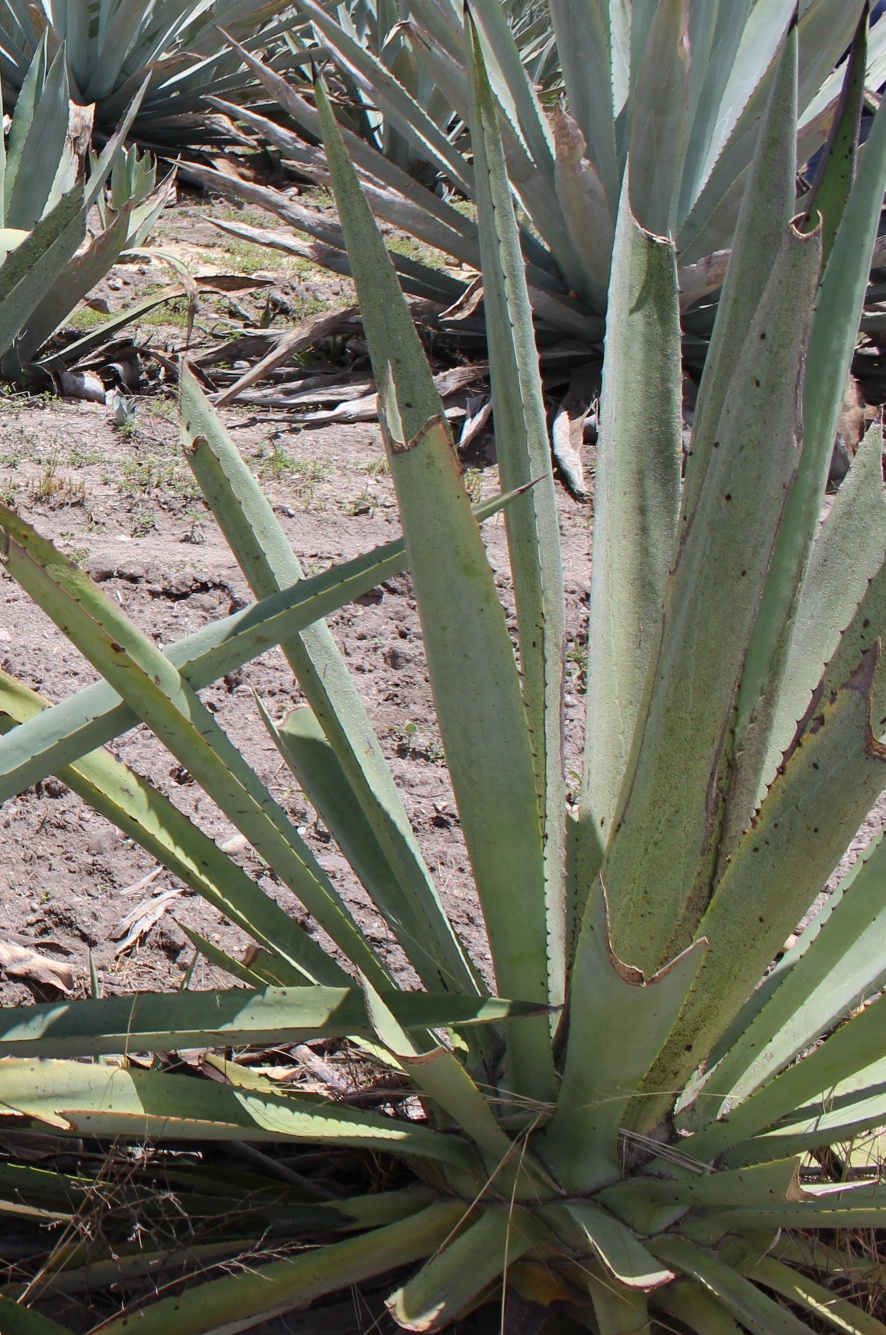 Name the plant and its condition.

agave, yellow
